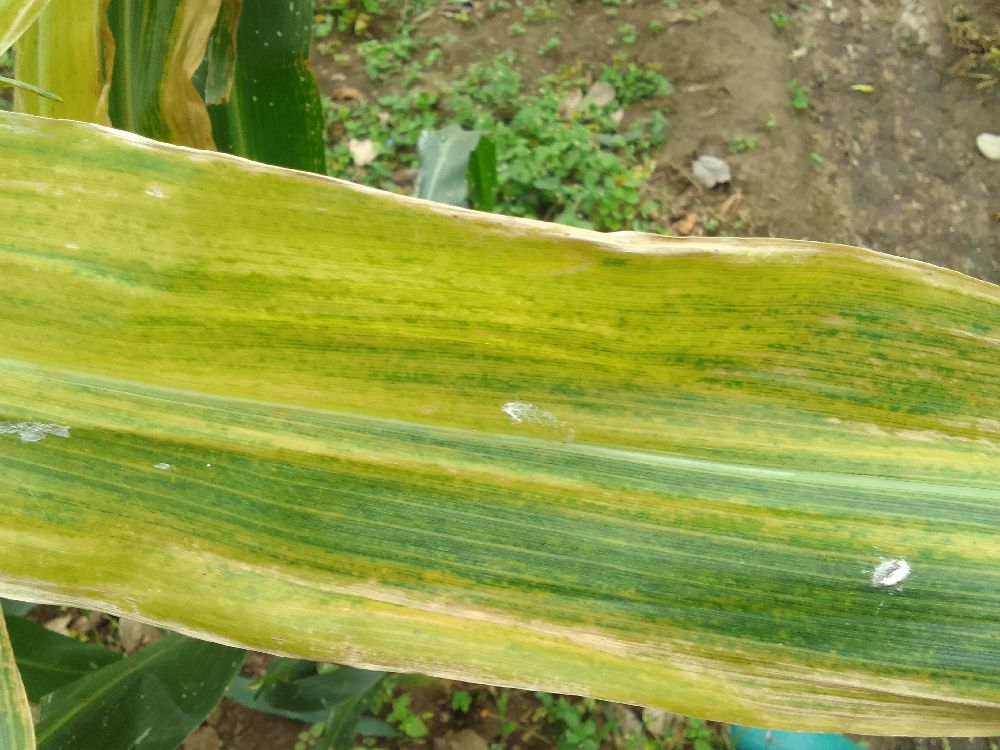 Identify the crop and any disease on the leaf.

maize, maize lethal necrosis
